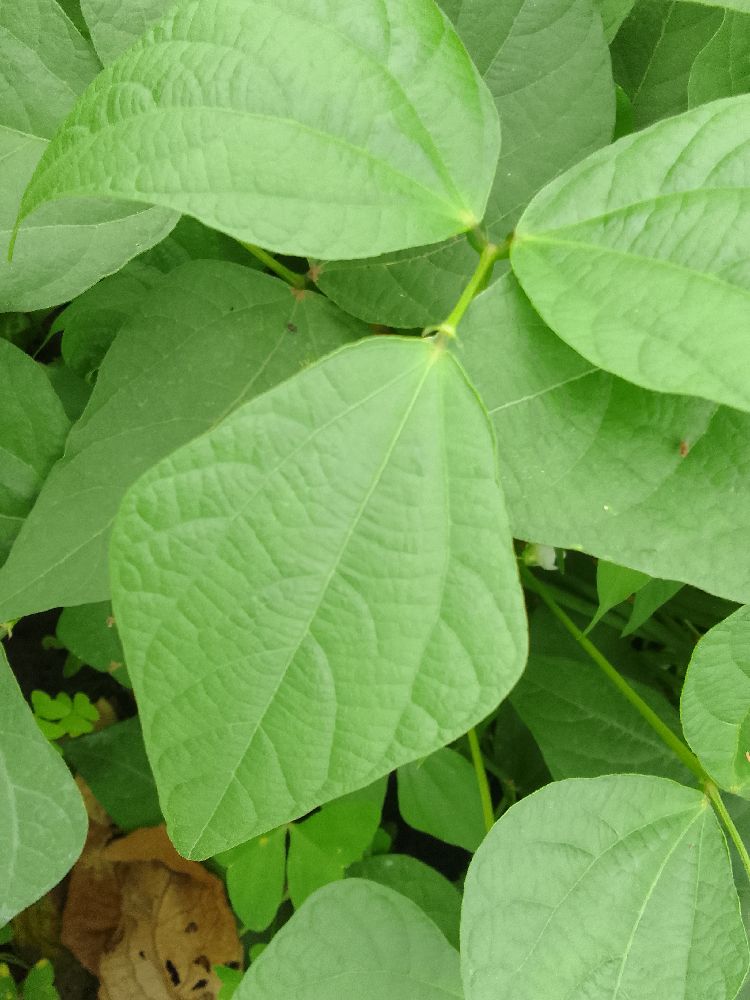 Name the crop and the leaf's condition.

common bean, healthy
